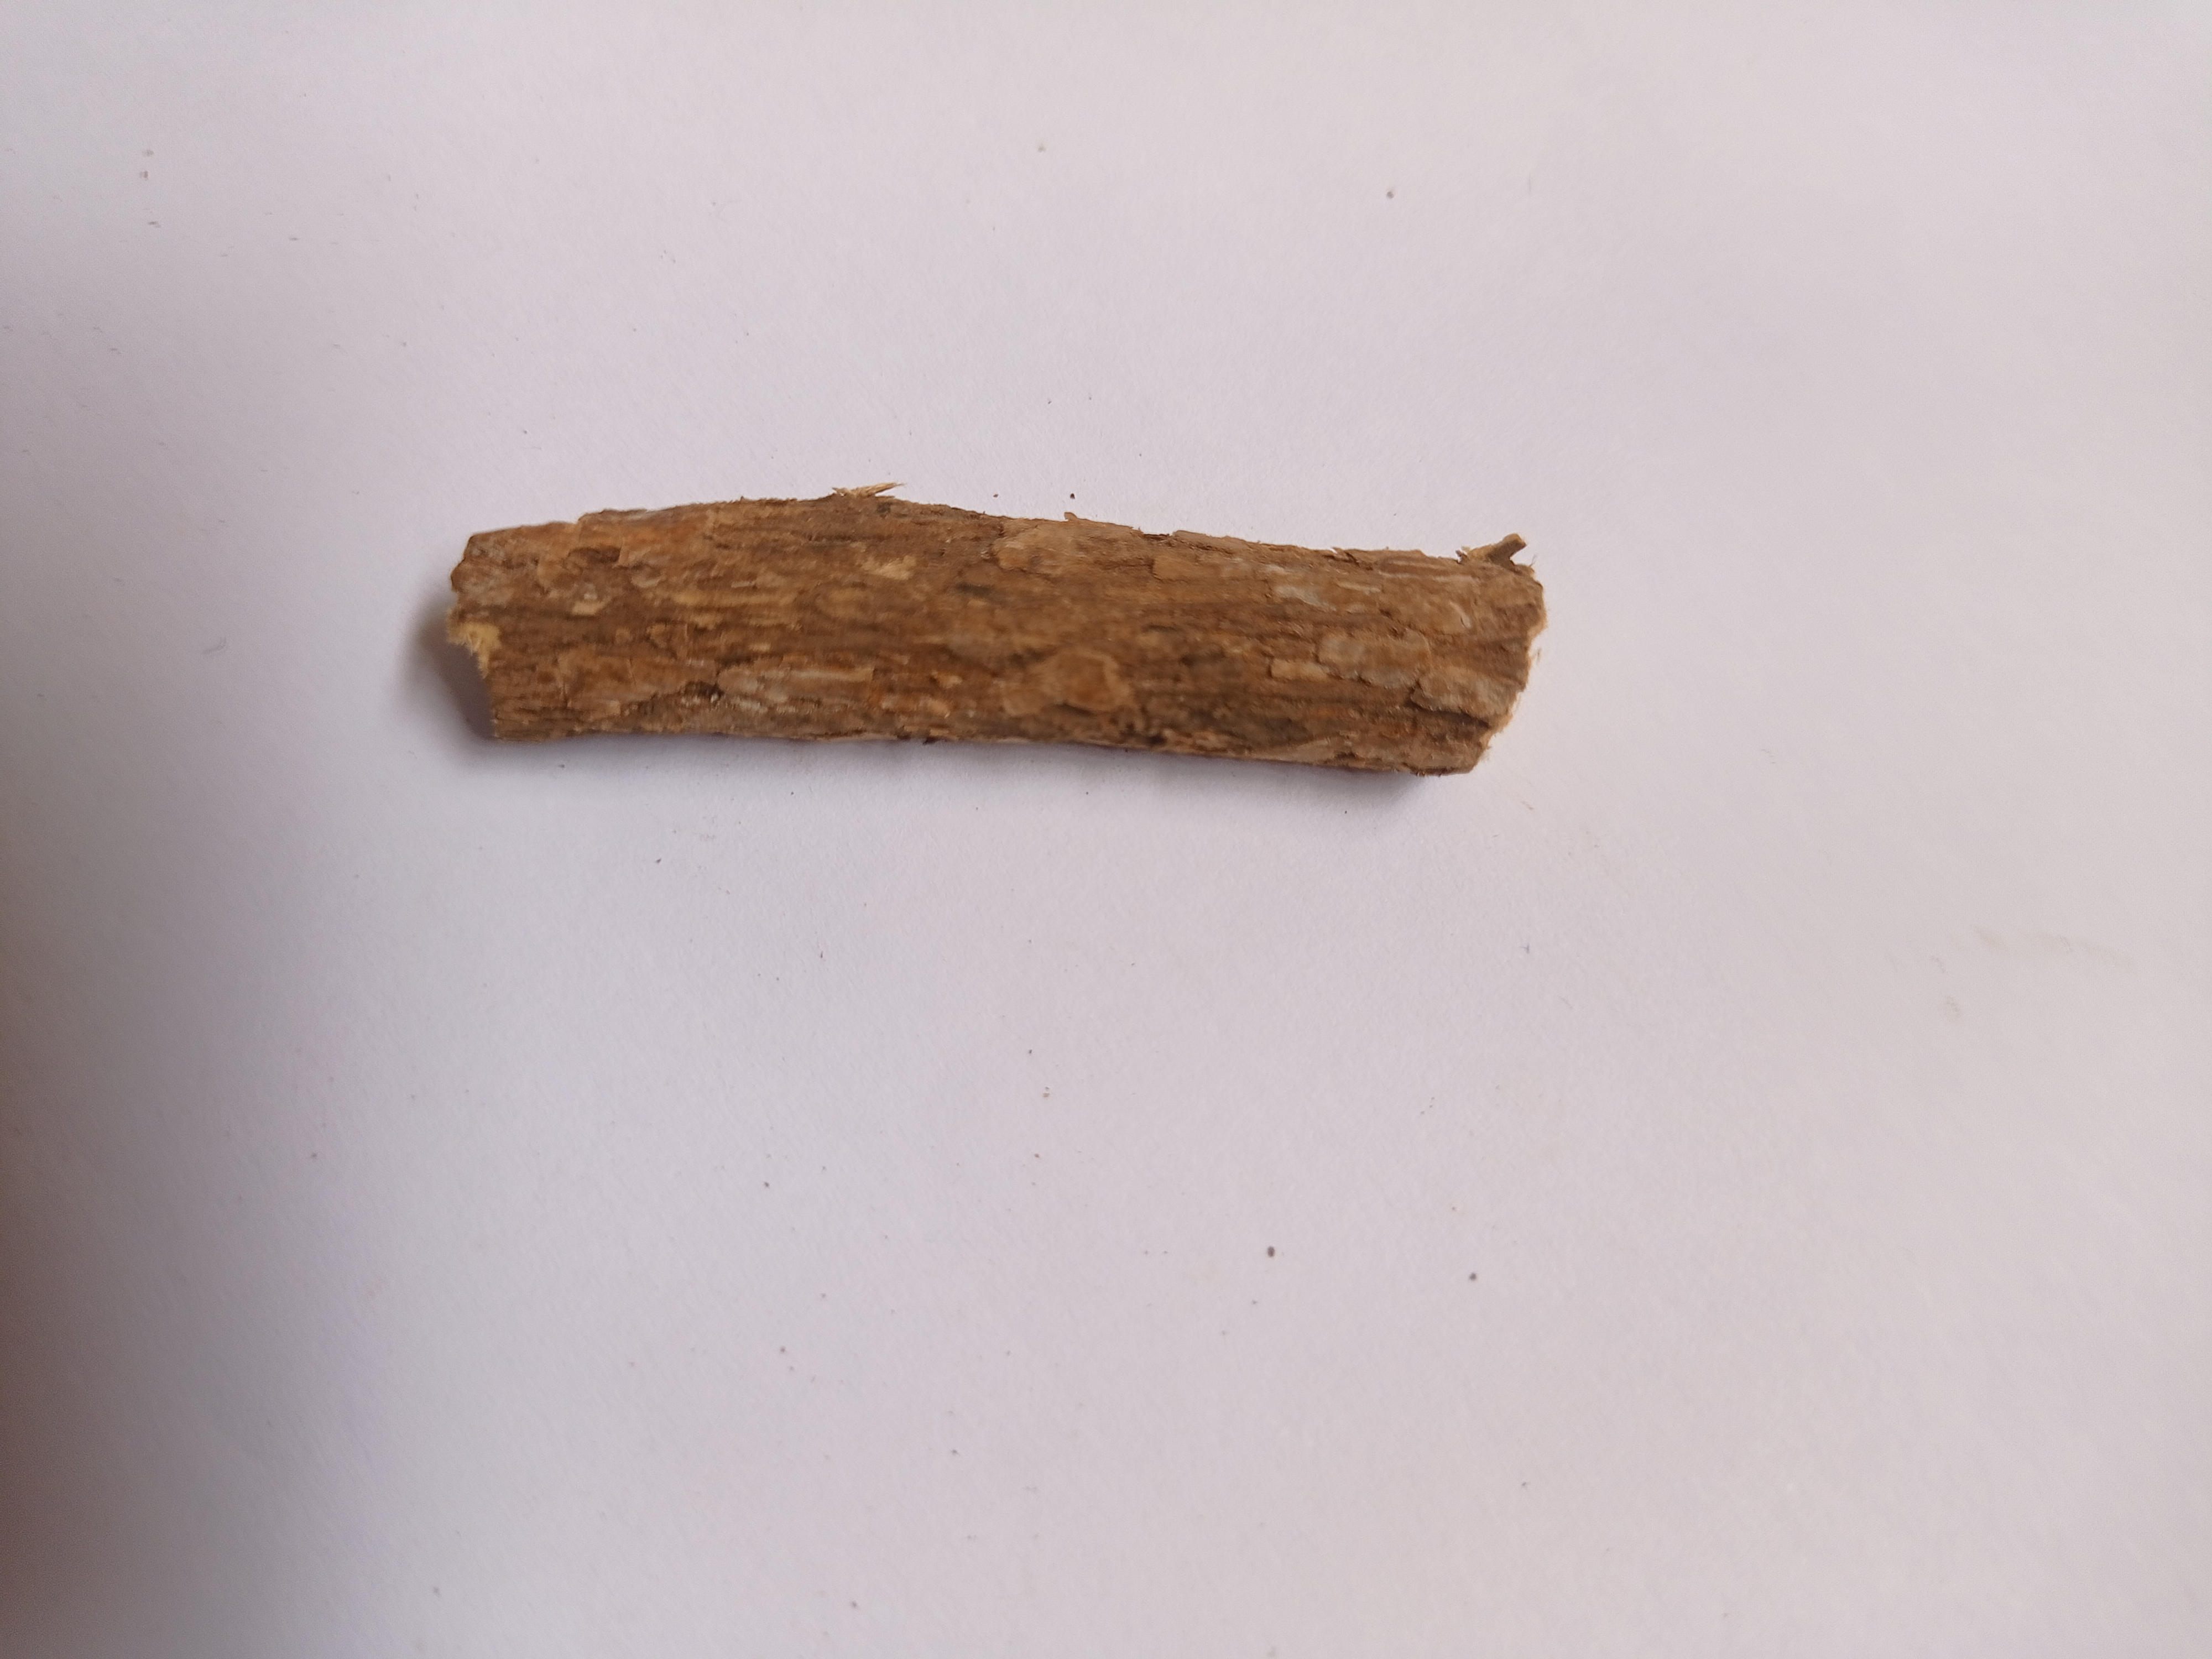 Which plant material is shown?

jesthamadh
